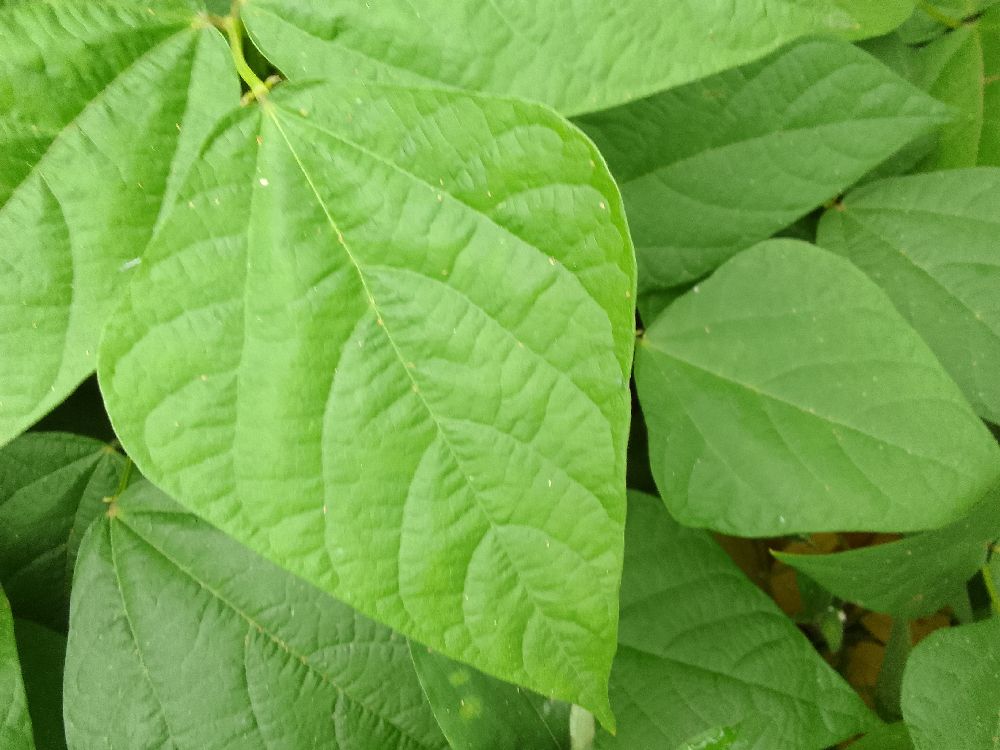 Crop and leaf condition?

common bean, healthy
